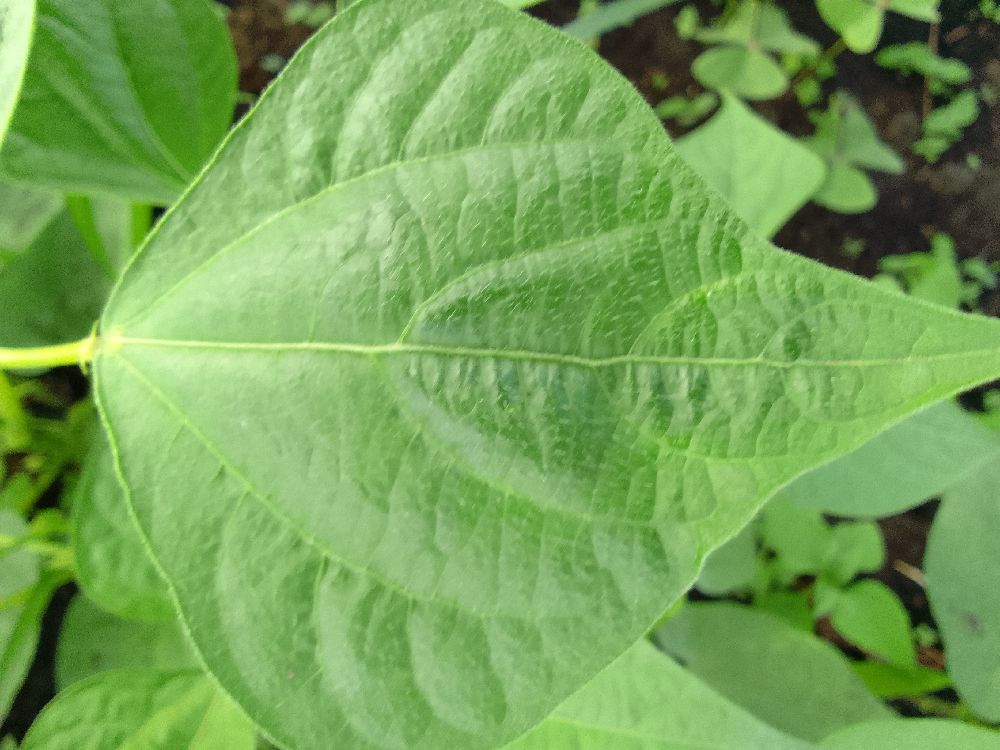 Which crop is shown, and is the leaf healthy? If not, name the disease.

common bean, healthy
